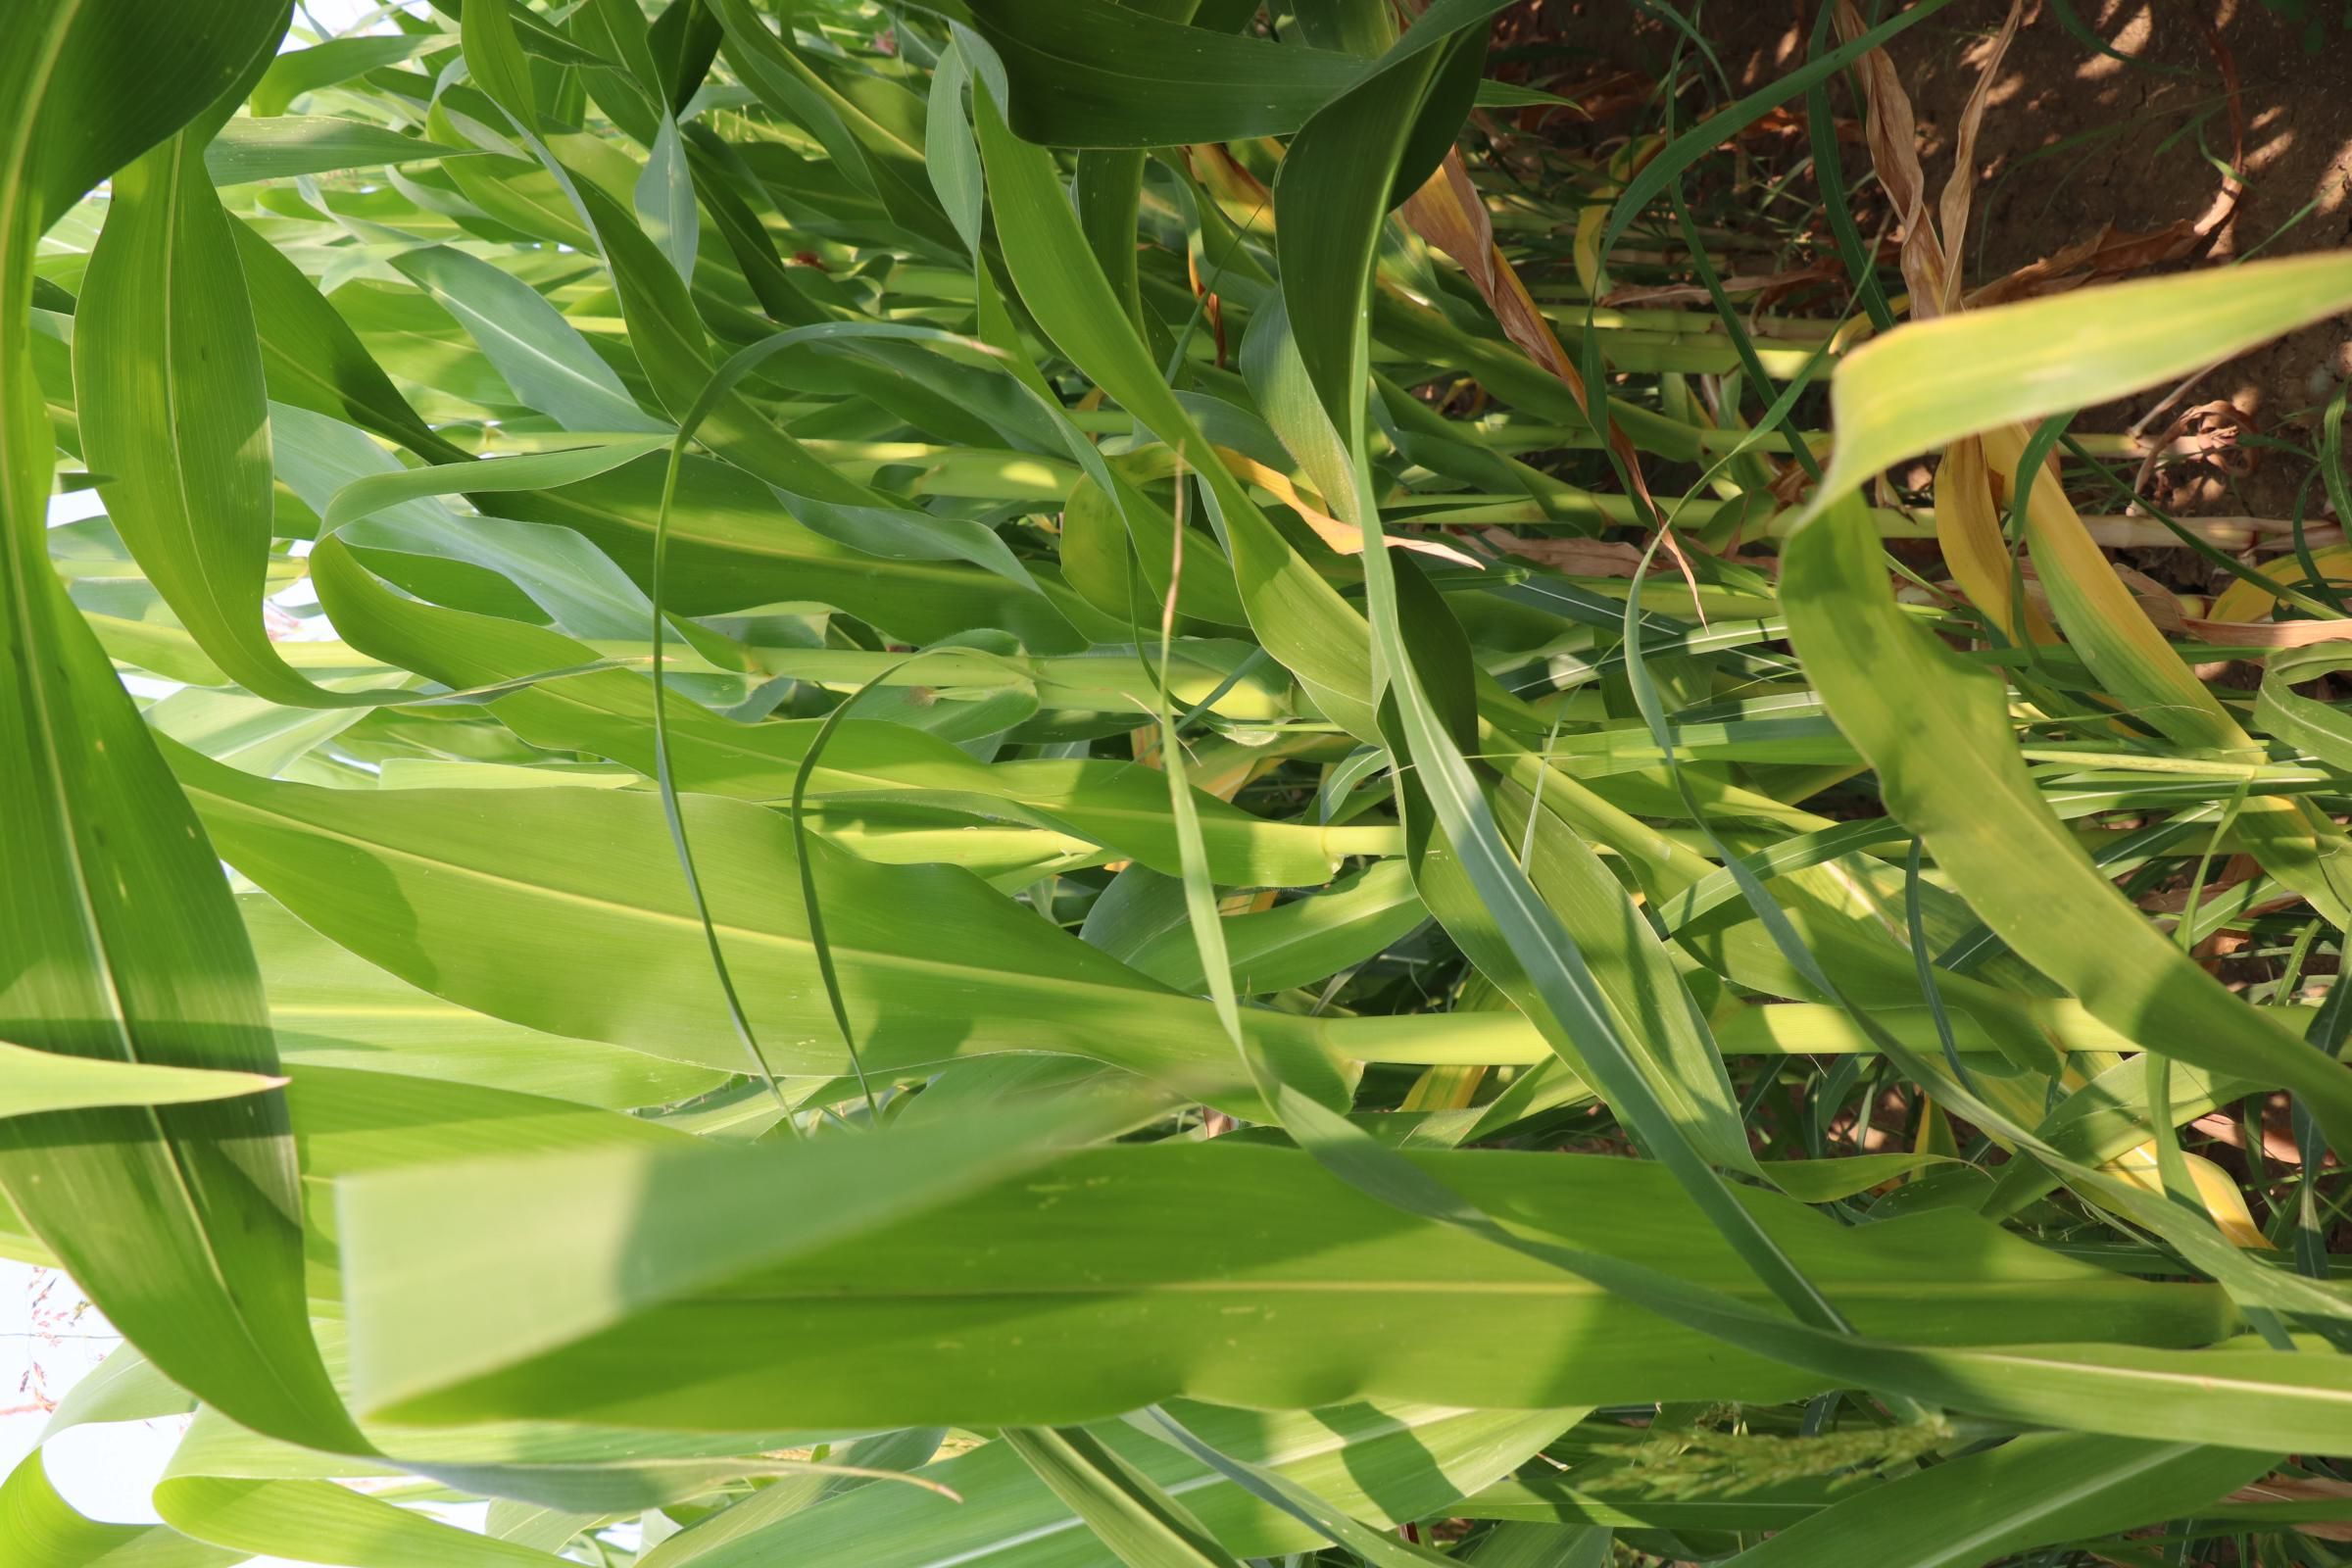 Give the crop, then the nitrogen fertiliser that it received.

maize, reduced nitrogen fertilisation
